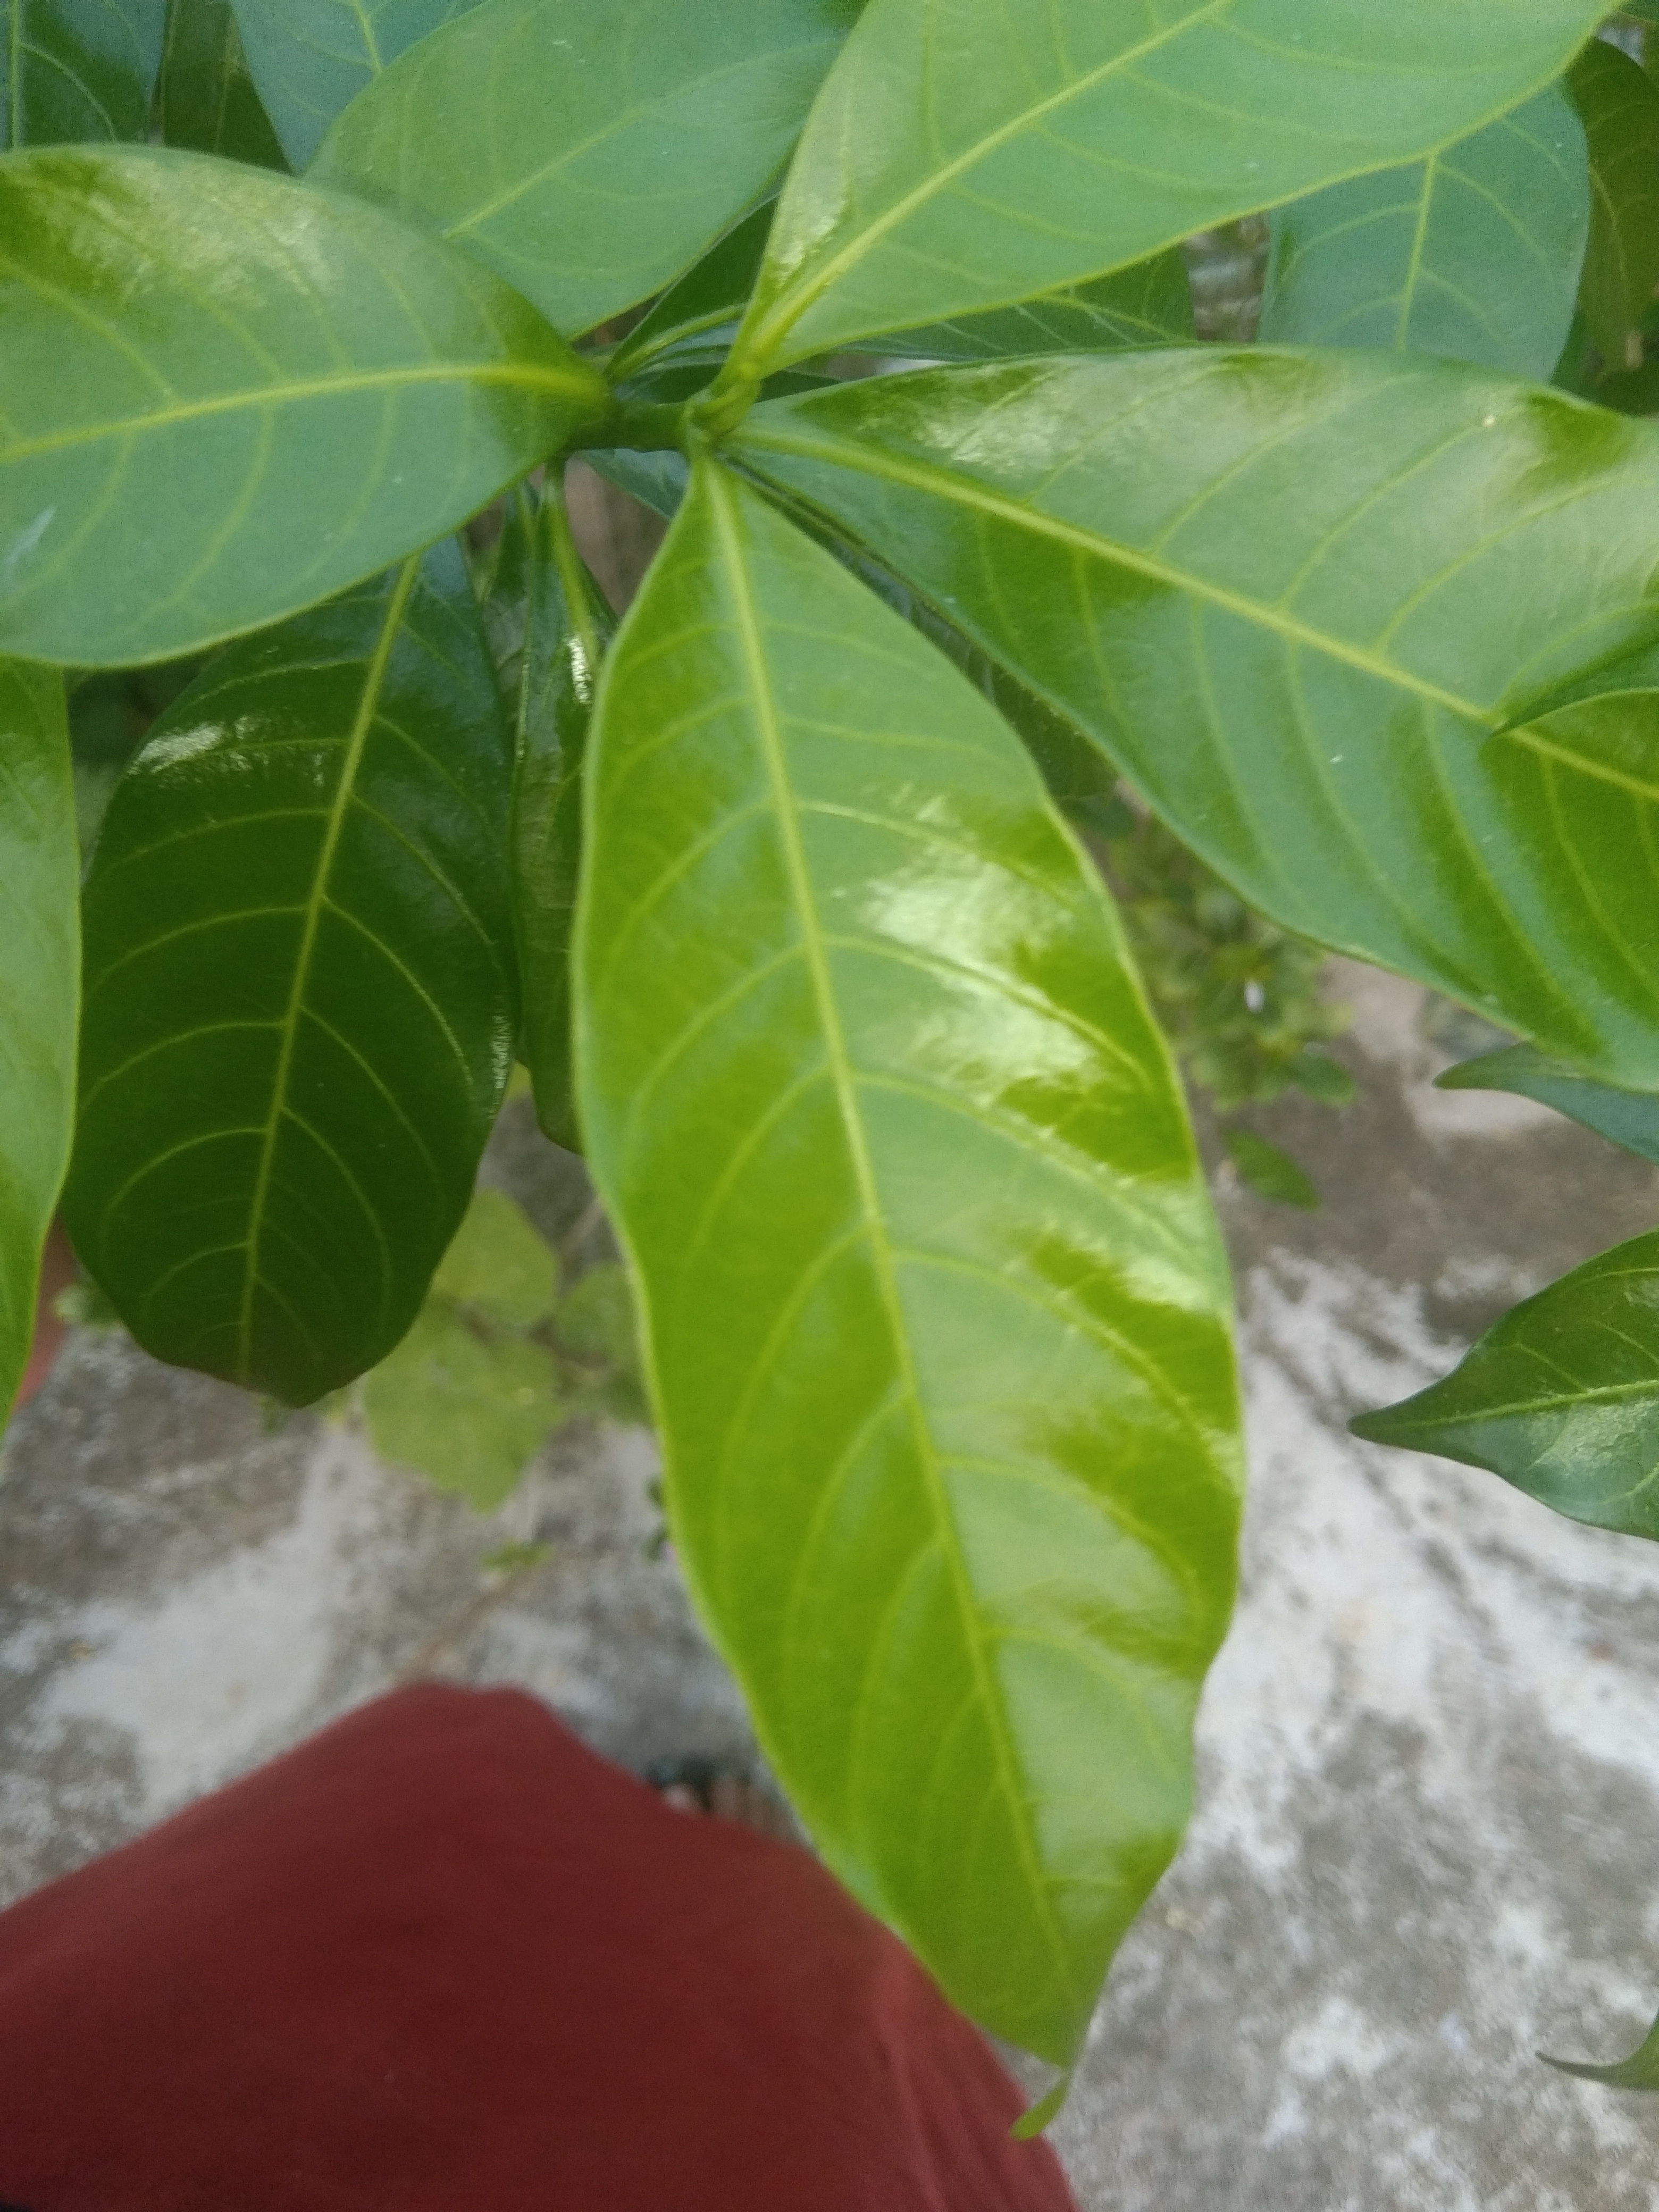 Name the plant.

togor
